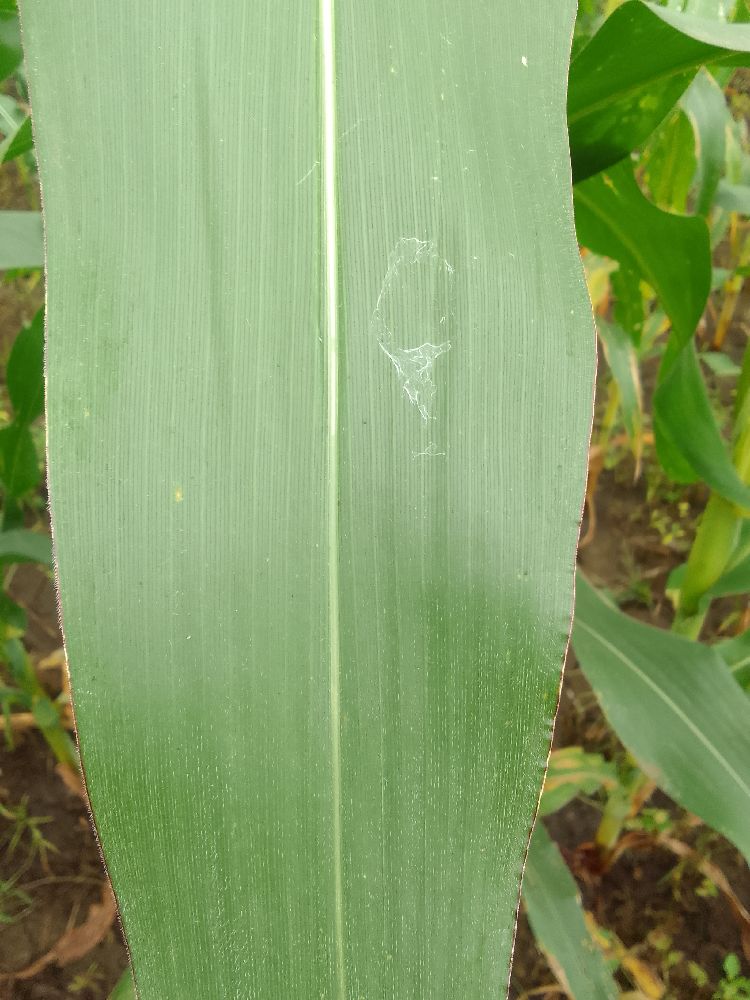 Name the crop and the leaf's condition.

maize, healthy
